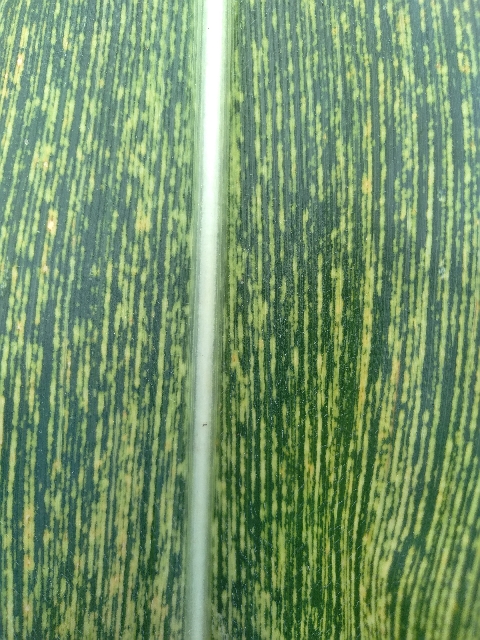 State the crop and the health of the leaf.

maize, maize streak virus
